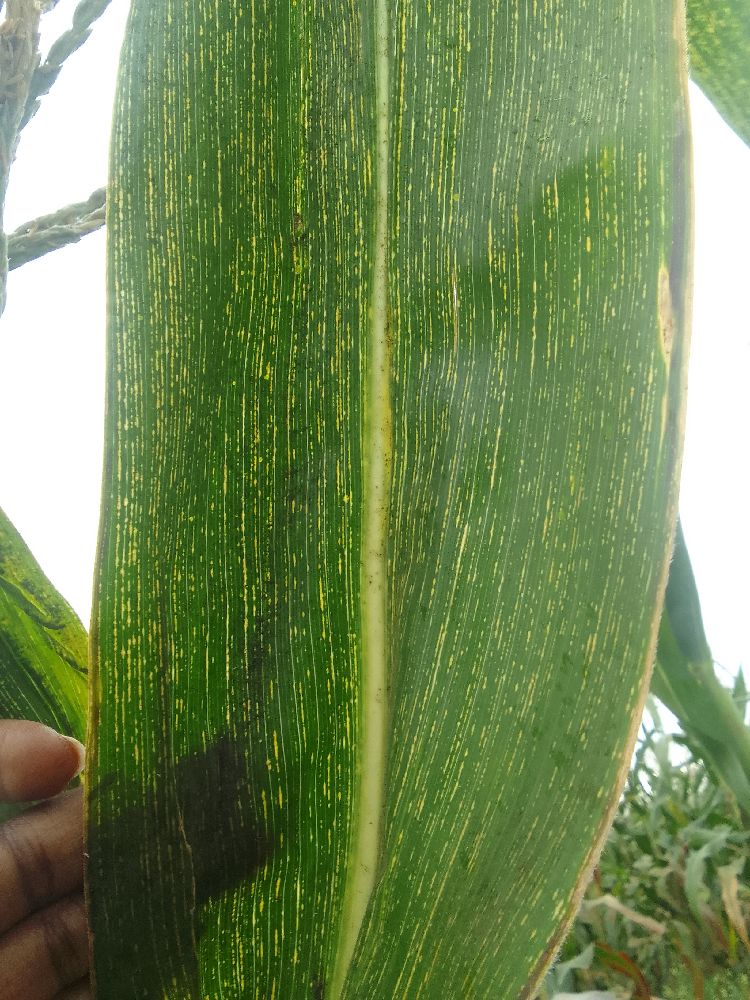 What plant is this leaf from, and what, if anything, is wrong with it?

maize, maize streak virus
